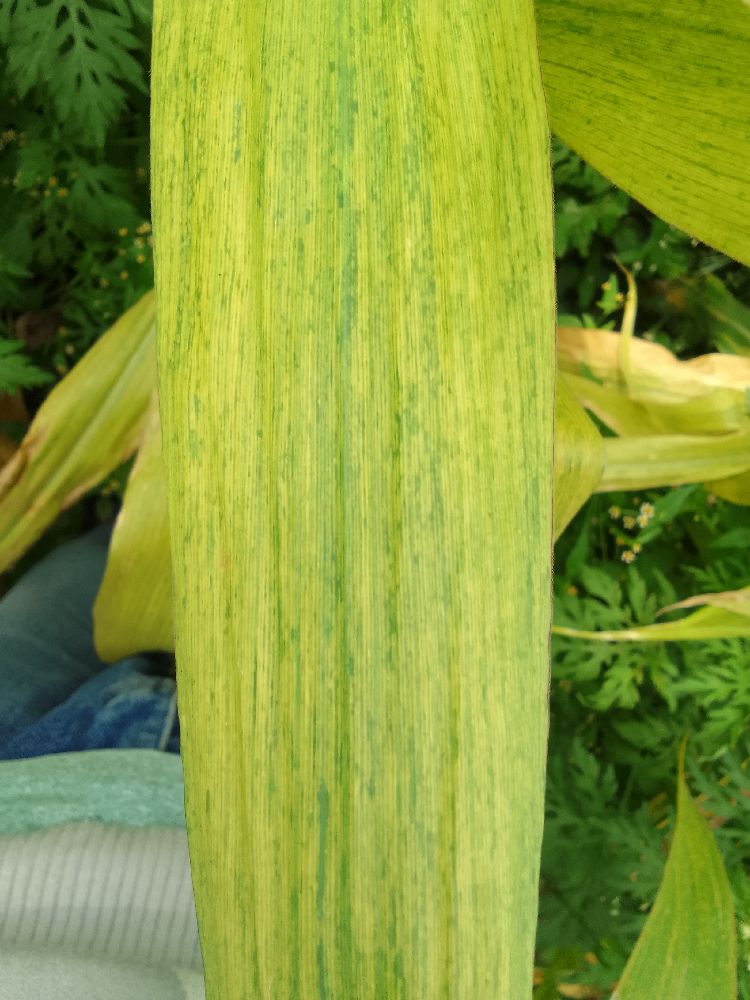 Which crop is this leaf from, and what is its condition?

maize, maize lethal necrosis
